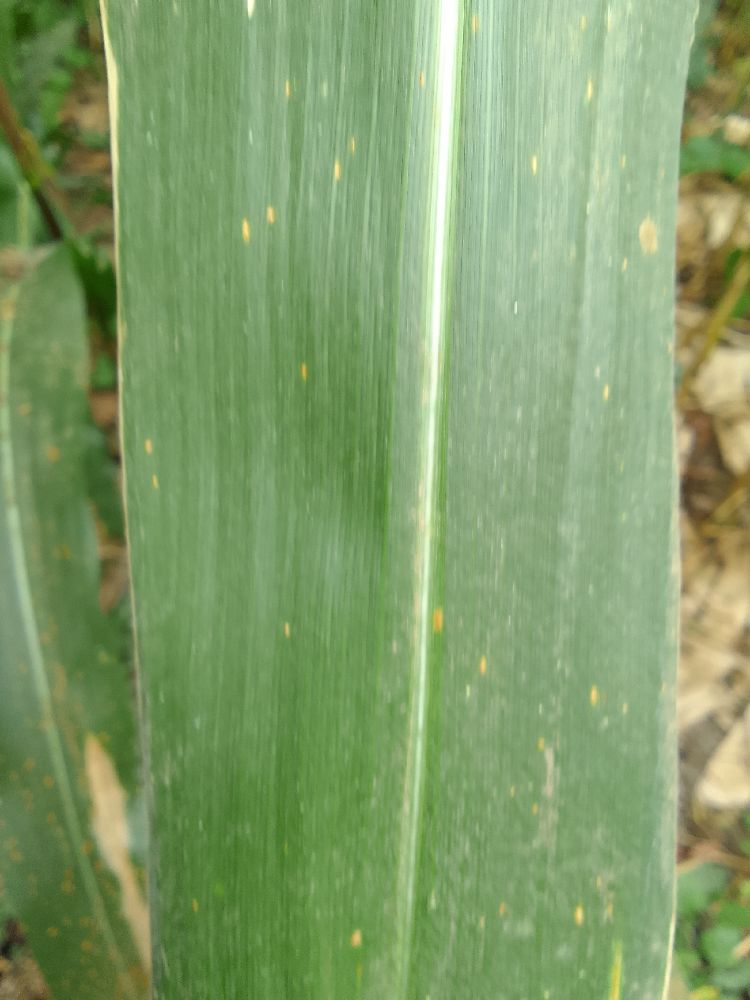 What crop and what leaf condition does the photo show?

maize, healthy
